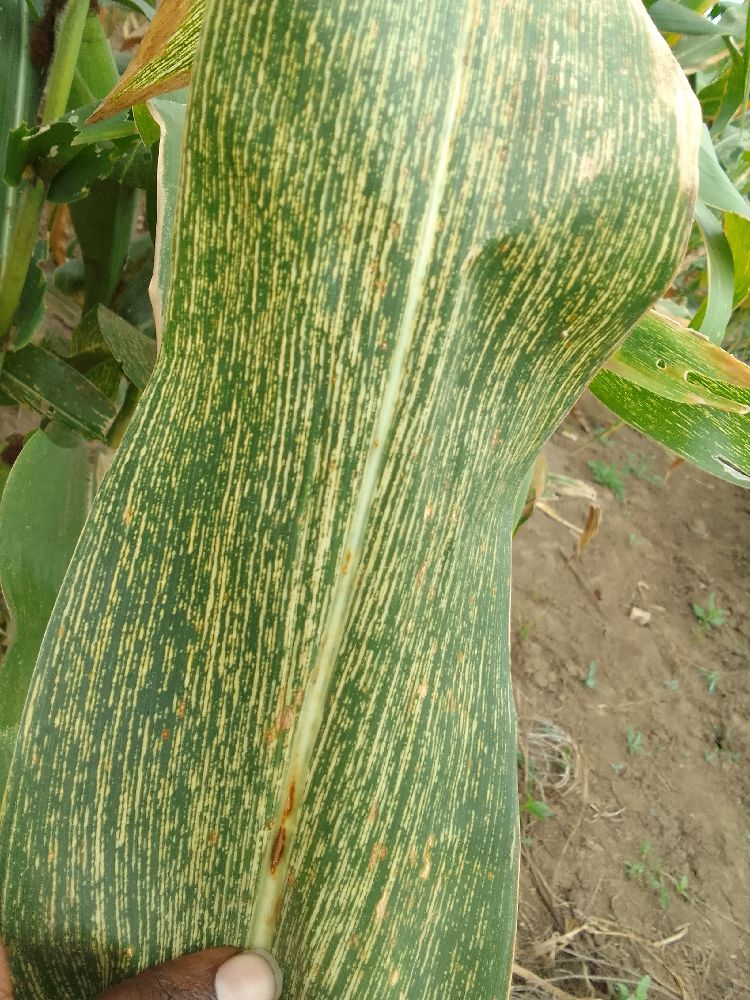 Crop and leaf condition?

maize, maize streak virus
